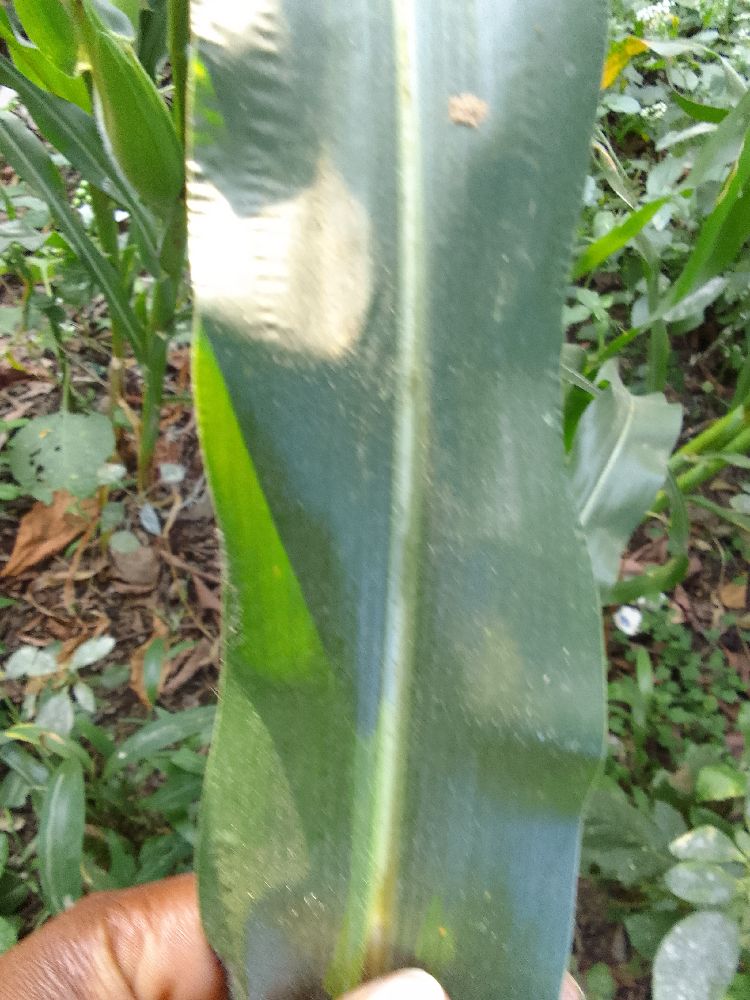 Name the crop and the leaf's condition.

maize, healthy
